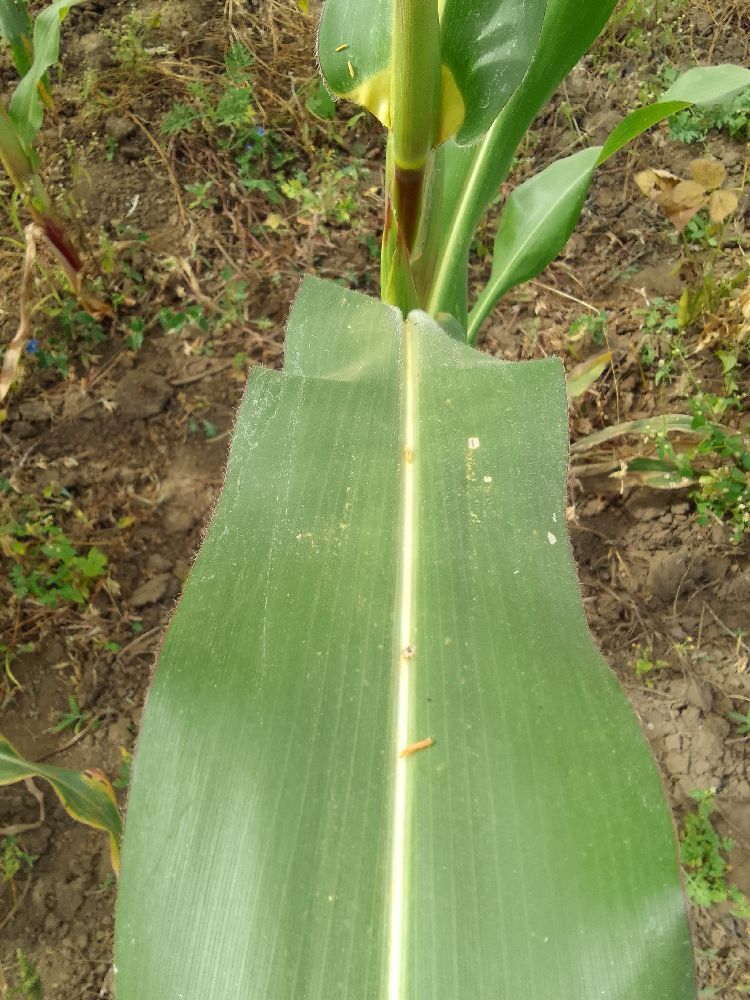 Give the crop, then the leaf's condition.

maize, healthy
